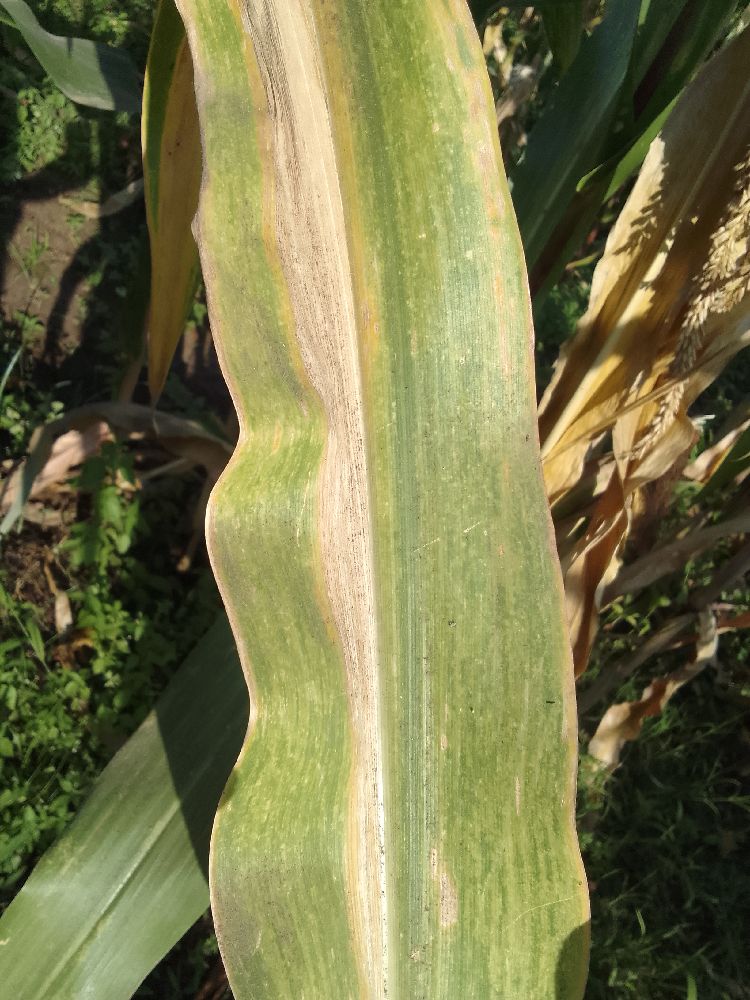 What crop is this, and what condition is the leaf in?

maize, maize lethal necrosis
